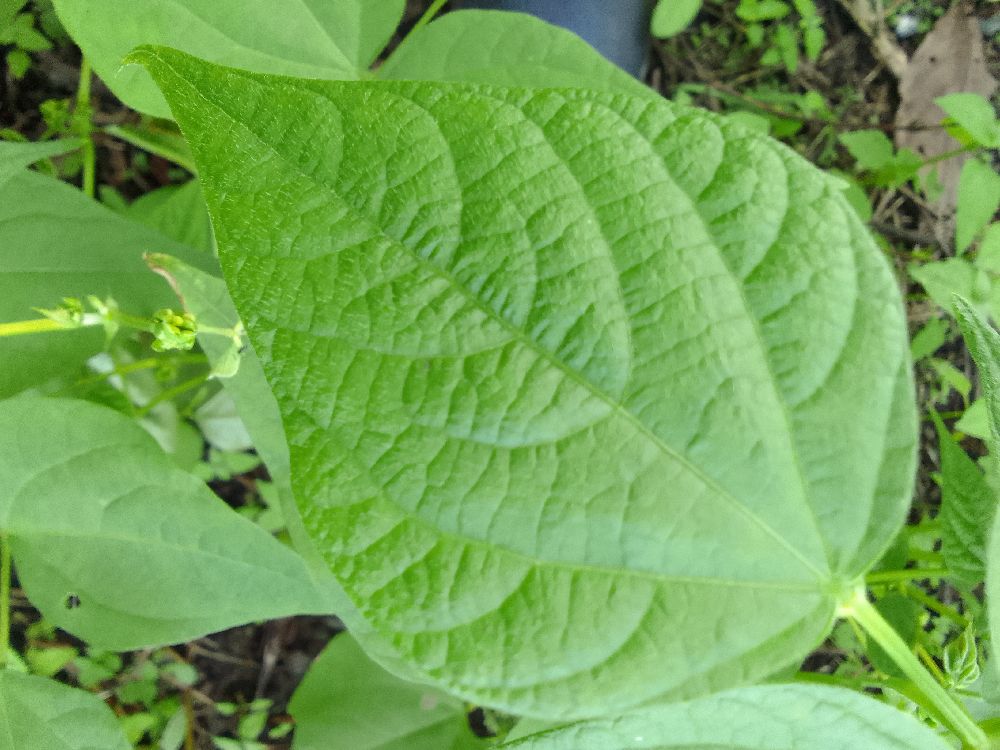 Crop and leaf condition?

common bean, healthy
